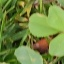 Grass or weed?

unstructured weed
